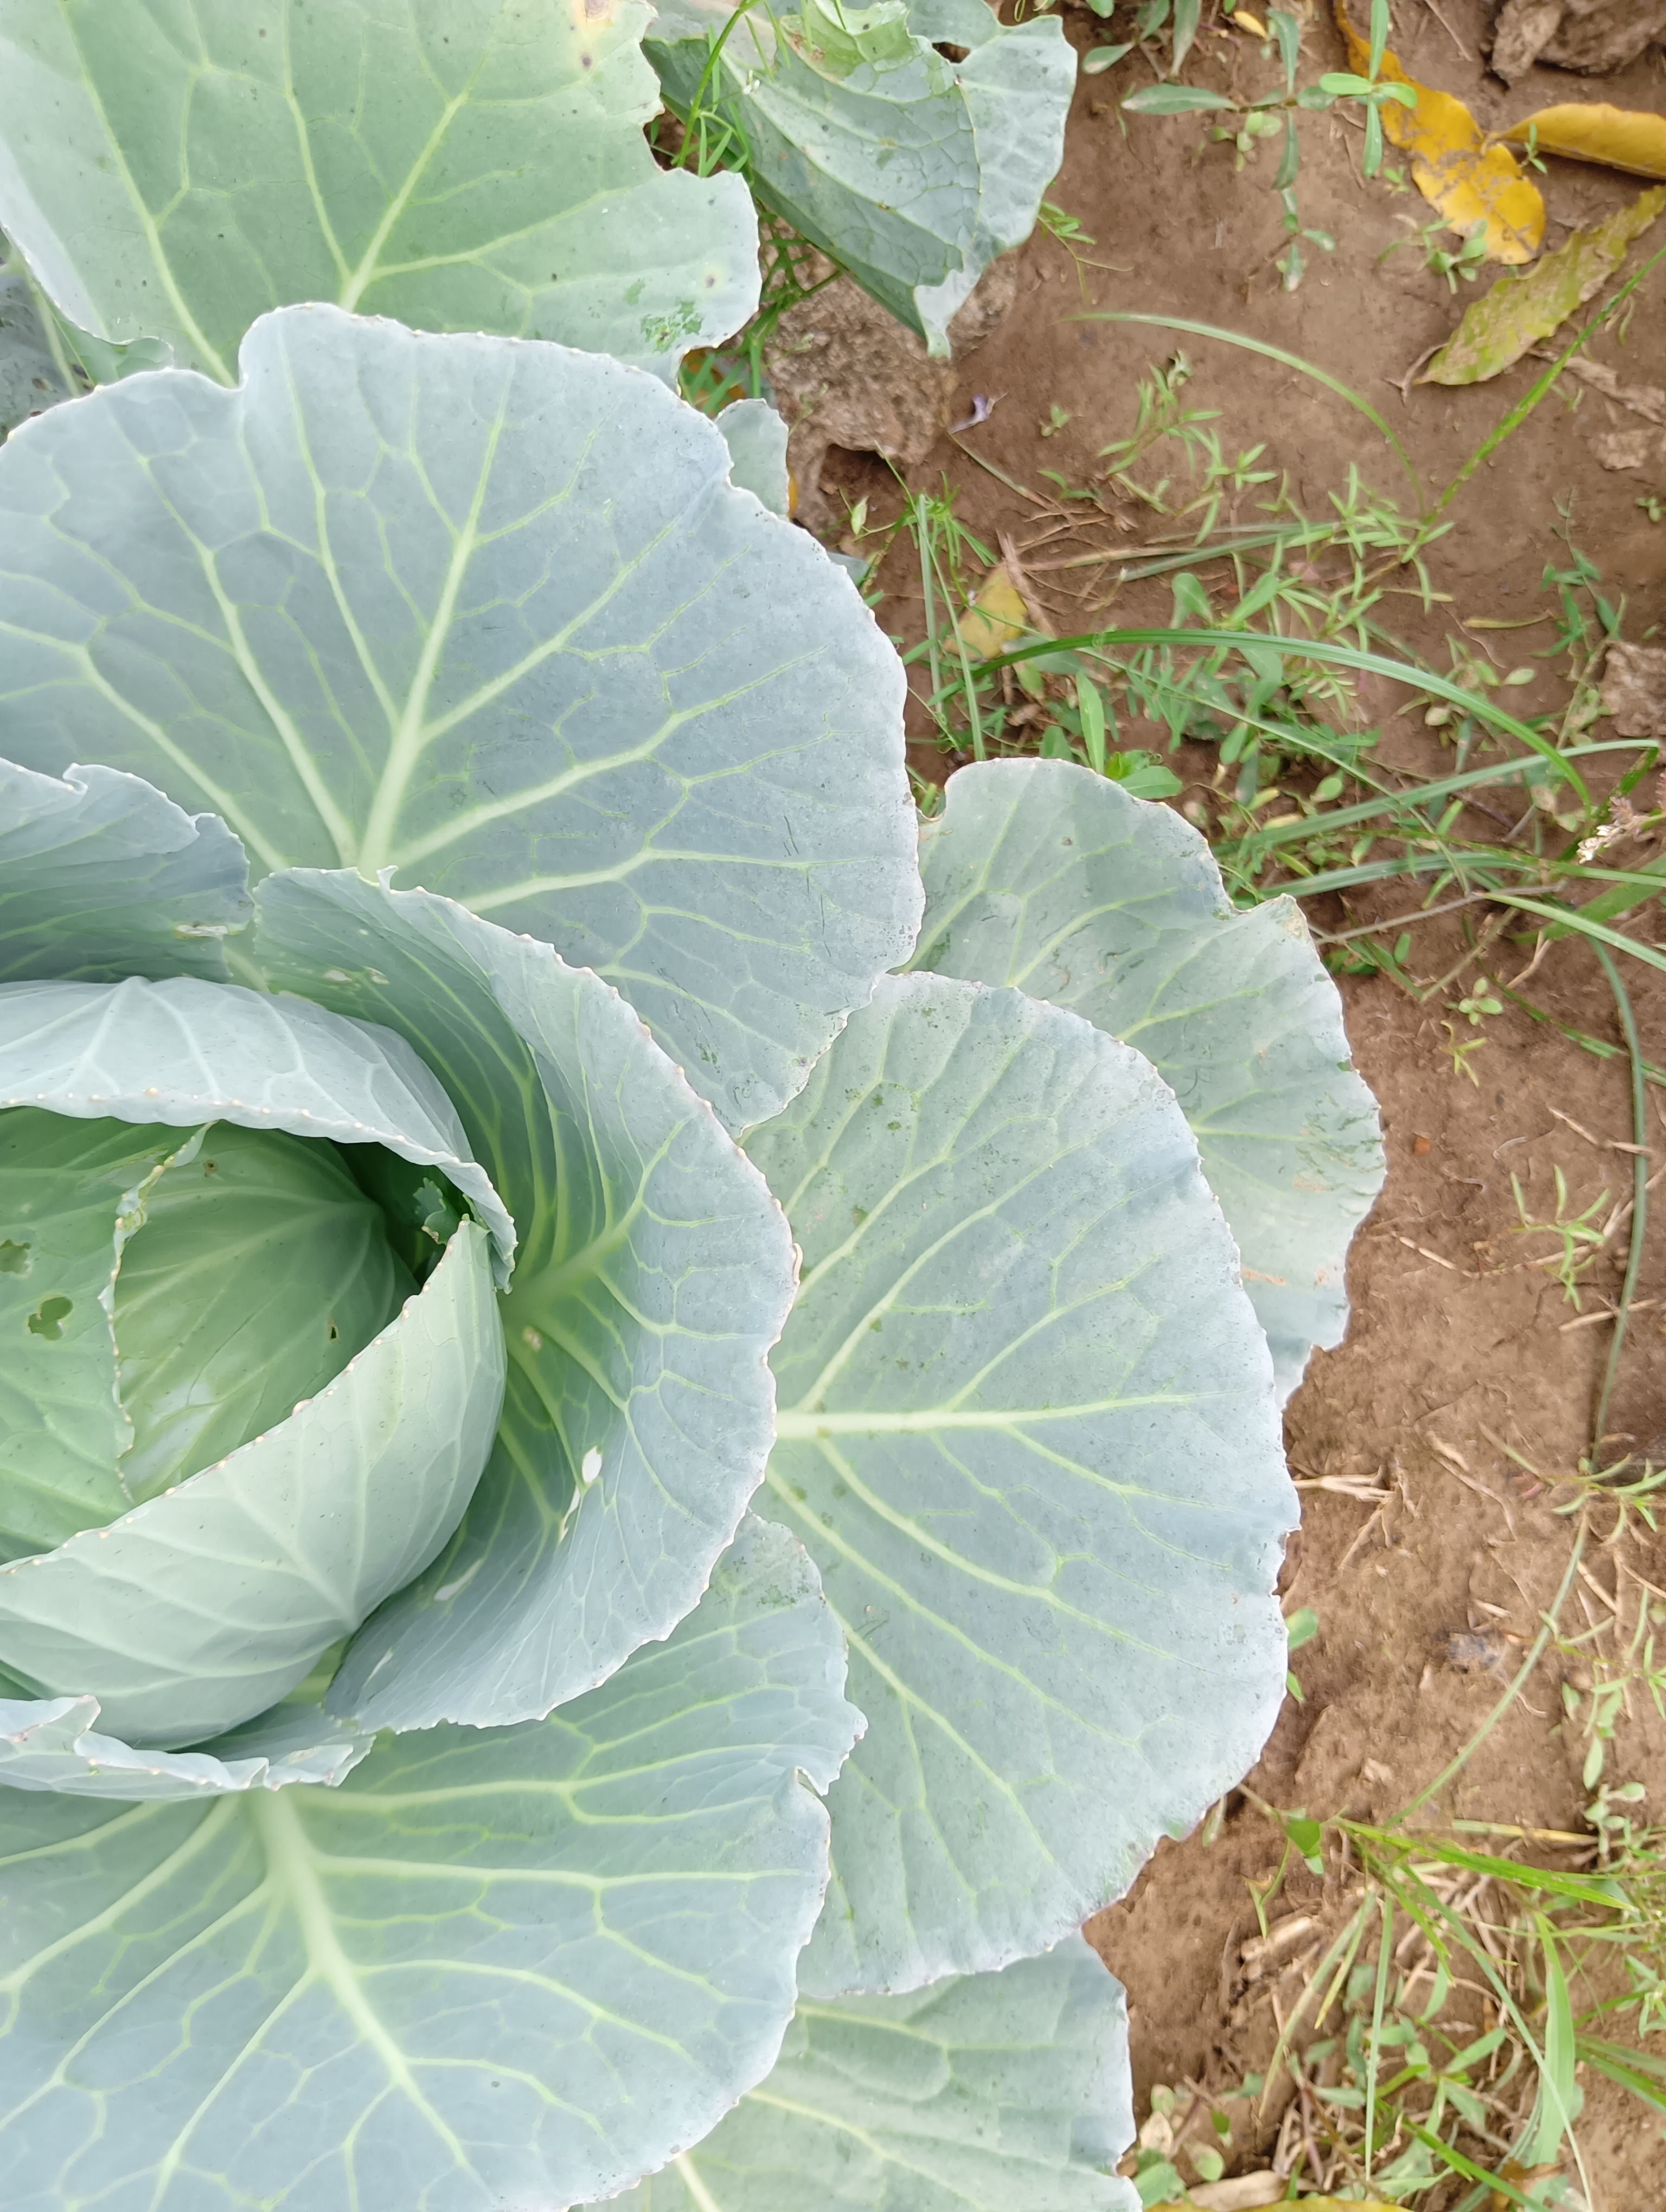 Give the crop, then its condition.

cabbage, healthy
